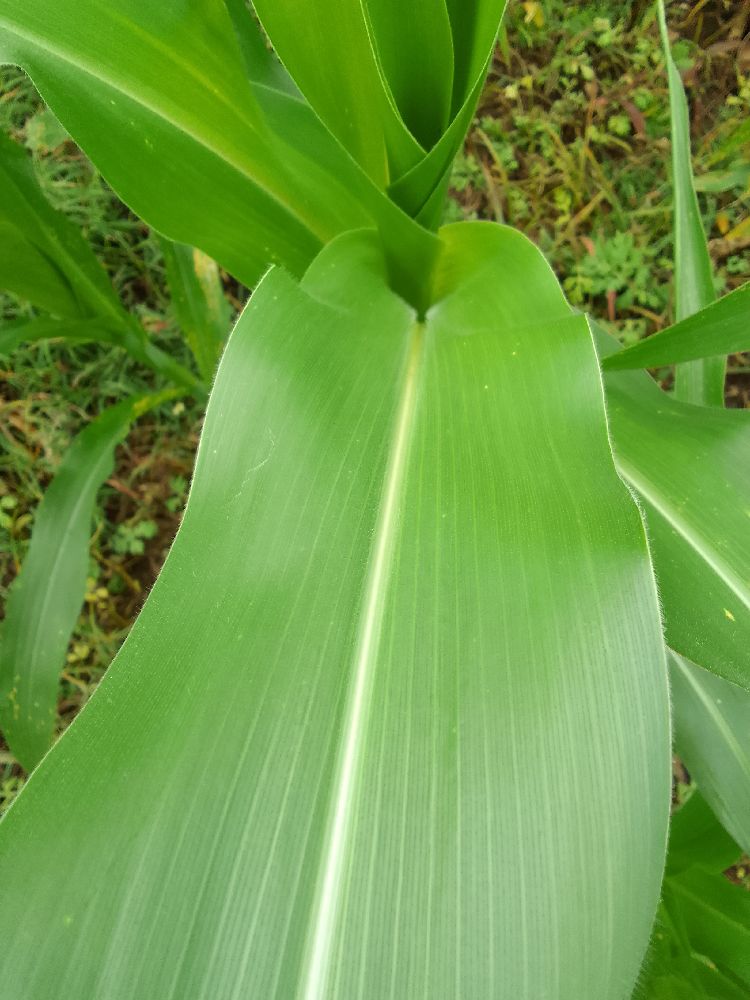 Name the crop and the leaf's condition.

maize, healthy
